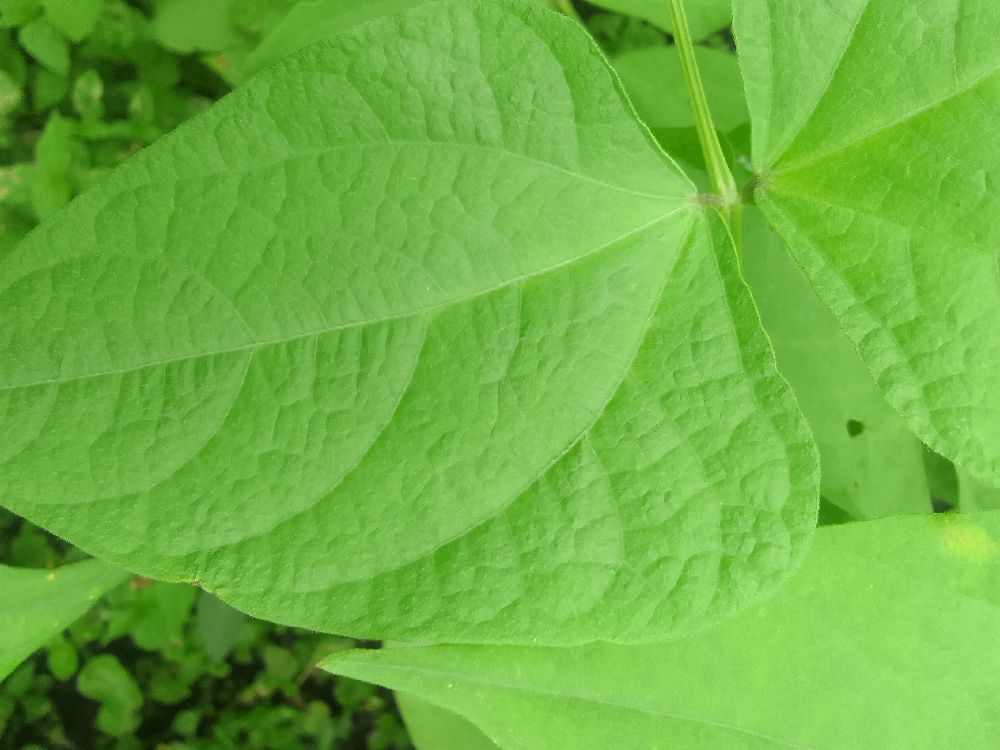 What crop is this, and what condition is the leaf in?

common bean, healthy
